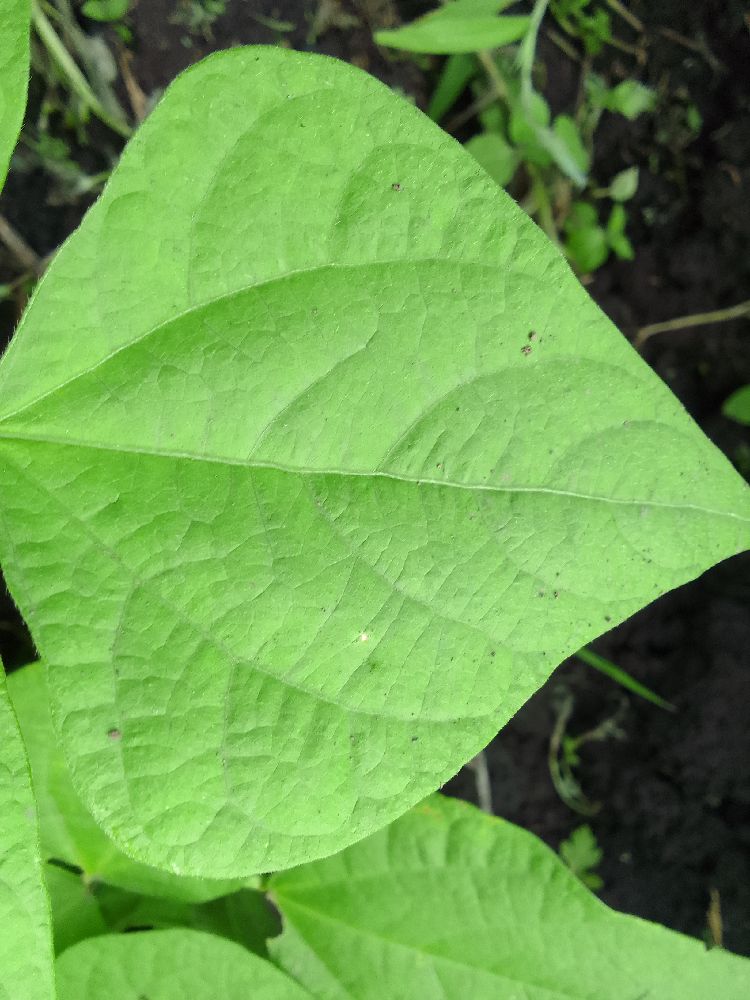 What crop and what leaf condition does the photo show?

common bean, healthy
